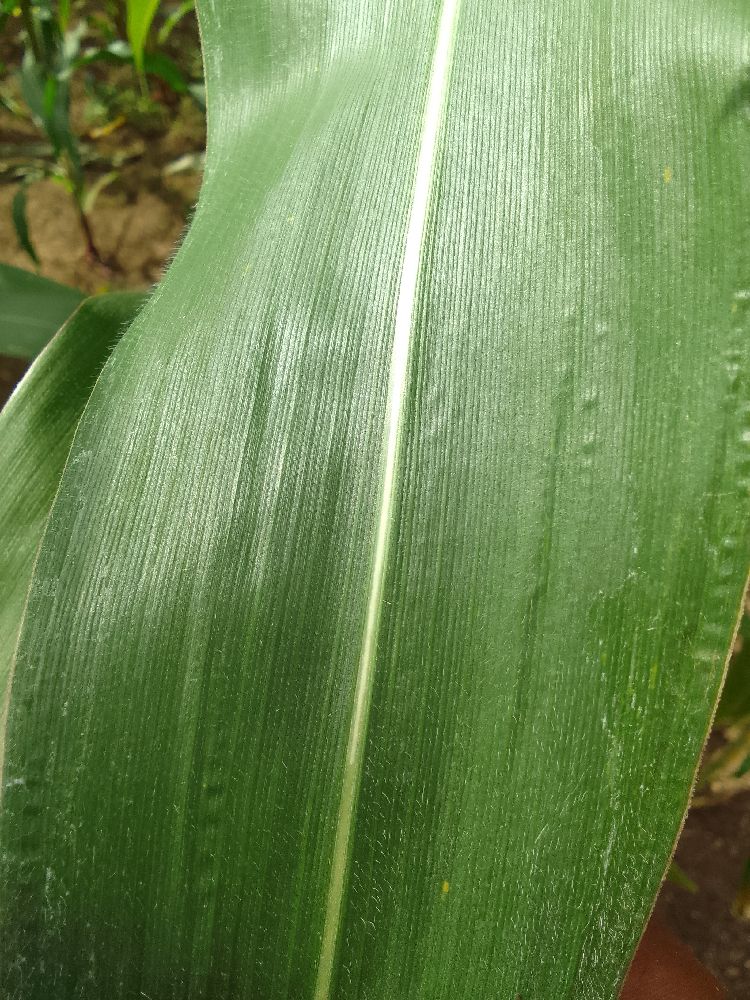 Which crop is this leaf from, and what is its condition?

maize, healthy
